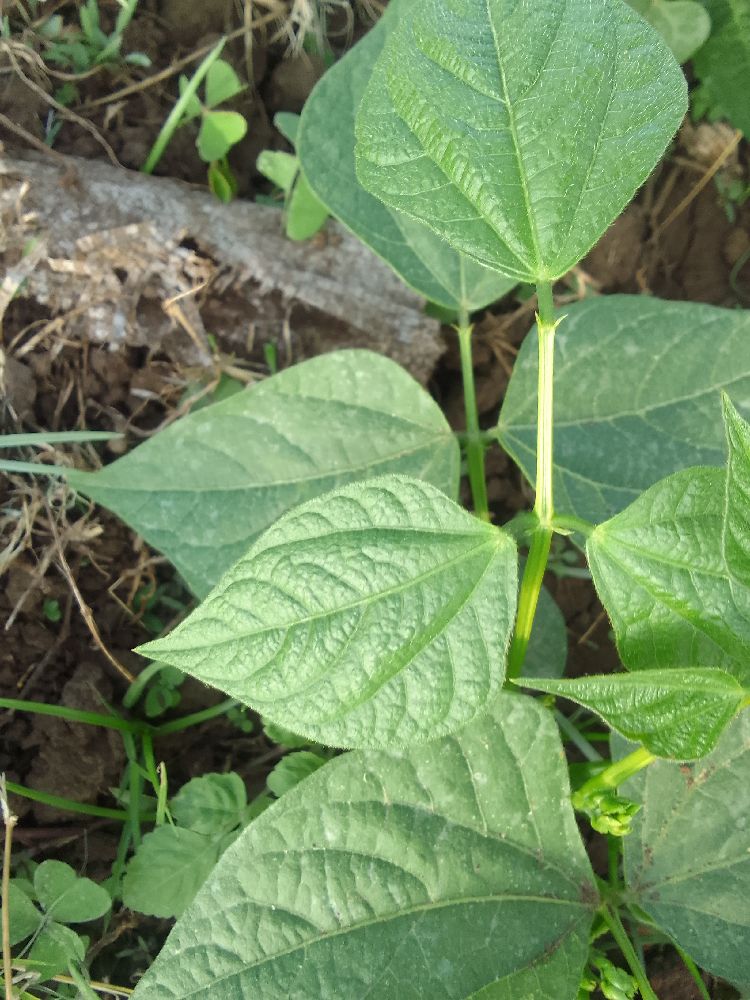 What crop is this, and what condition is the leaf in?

common bean, healthy
